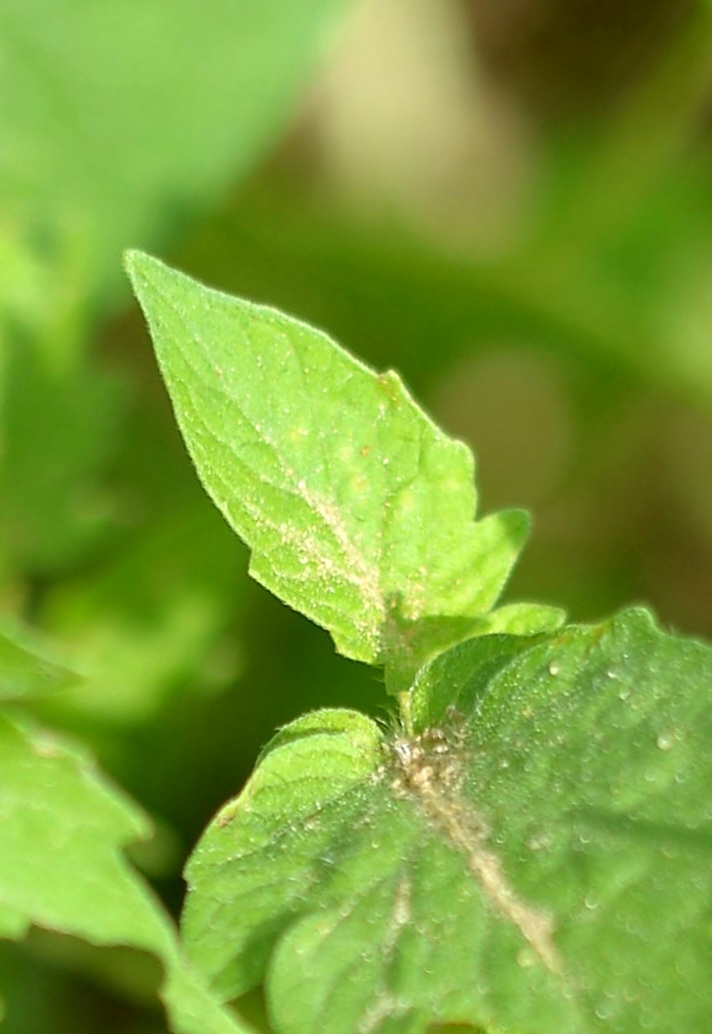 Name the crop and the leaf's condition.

tomato, healthy
